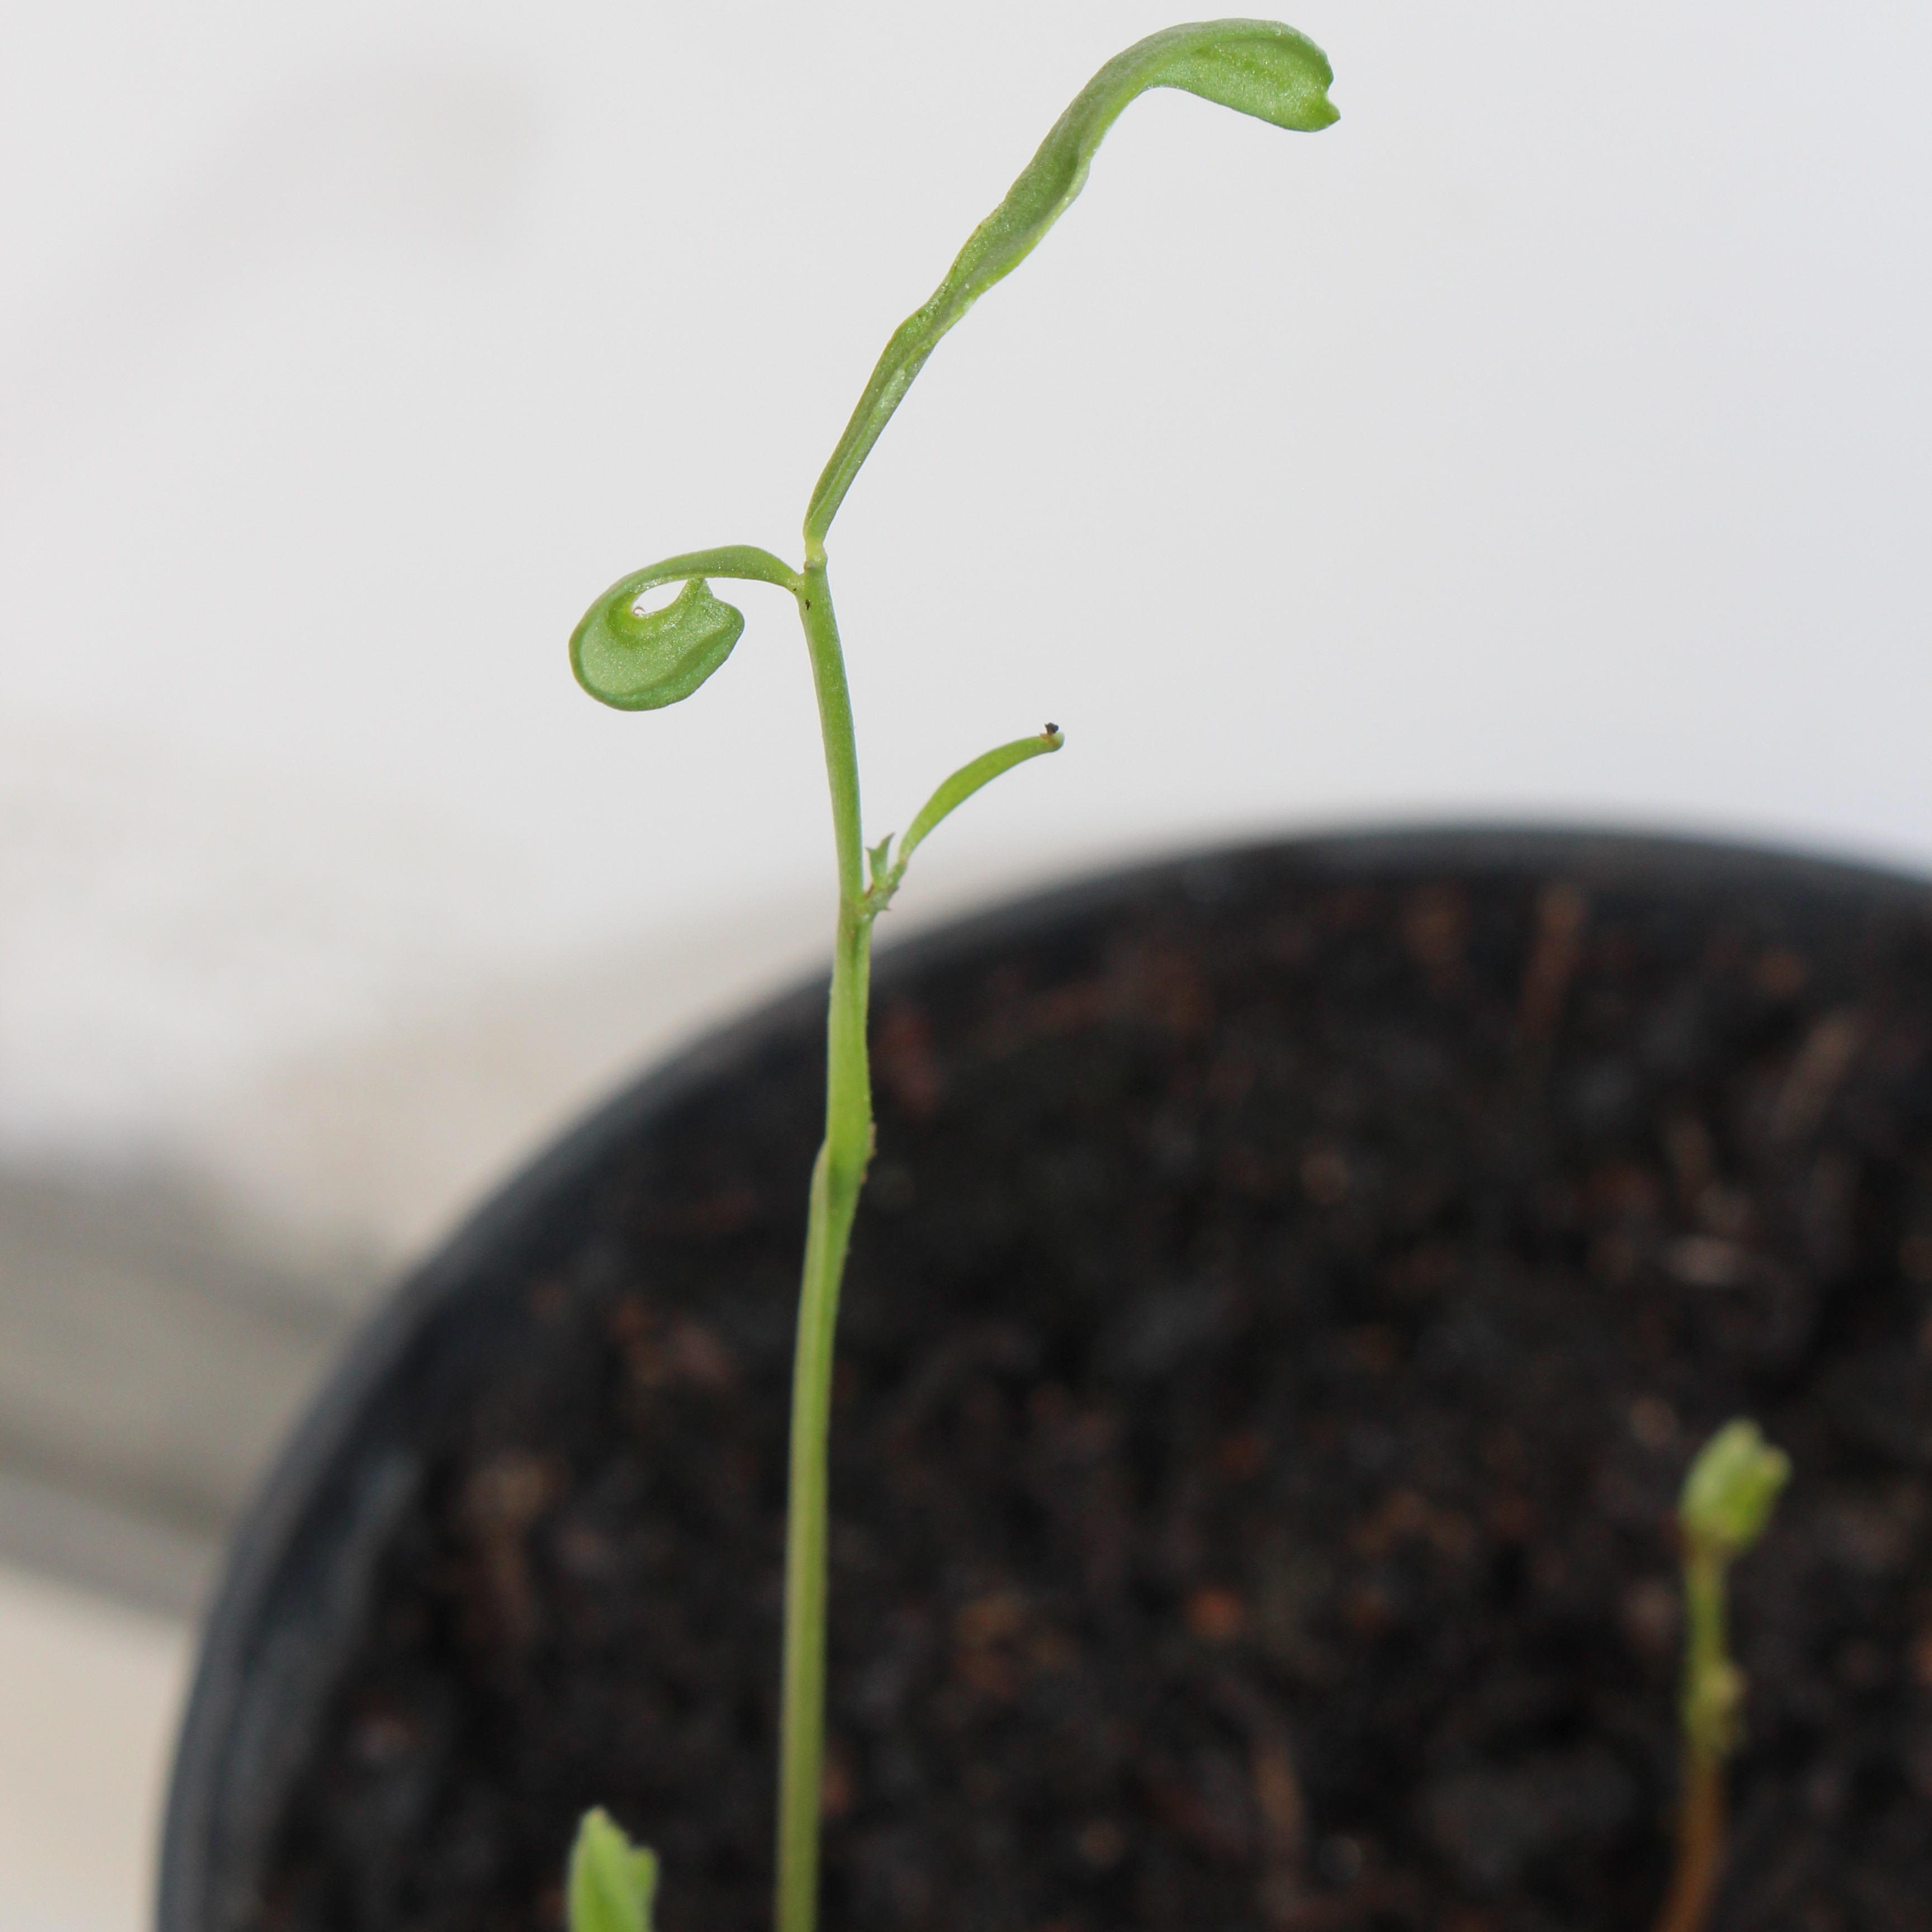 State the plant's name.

Vicia sativa
